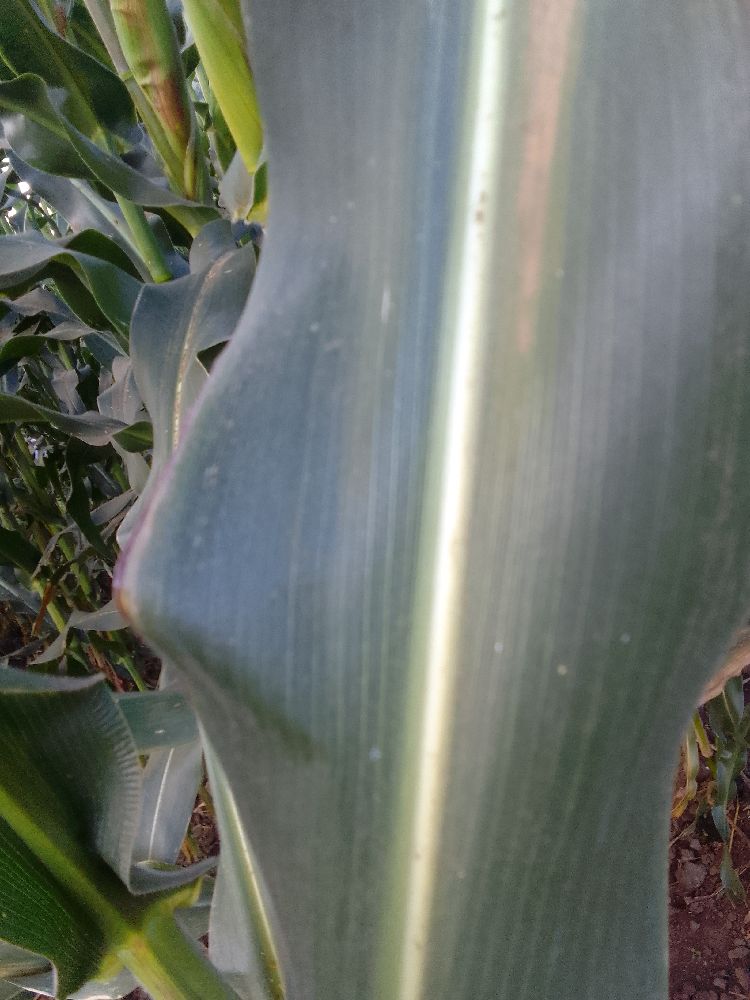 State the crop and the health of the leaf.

maize, maize lethal necrosis
